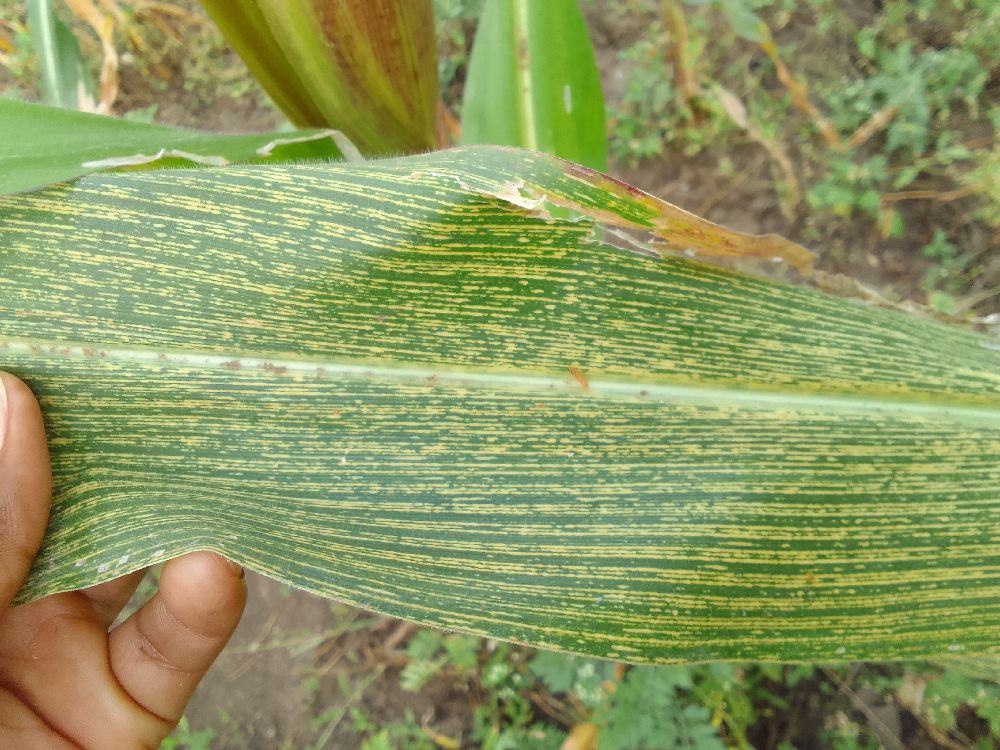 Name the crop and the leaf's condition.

maize, maize streak virus
